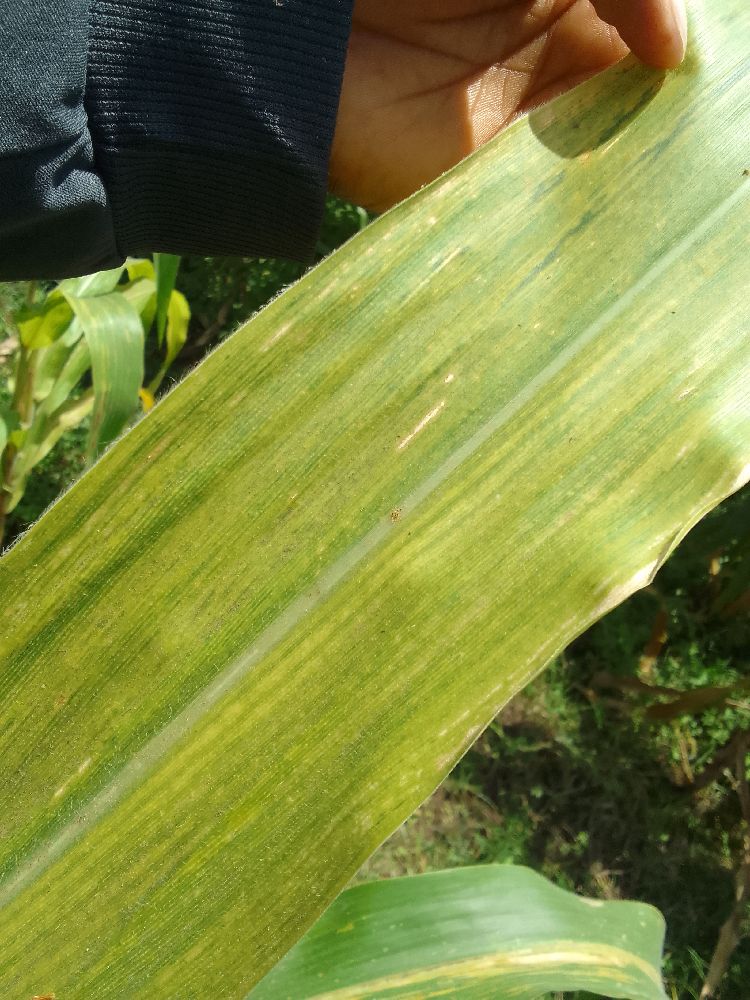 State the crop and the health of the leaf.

maize, maize lethal necrosis
